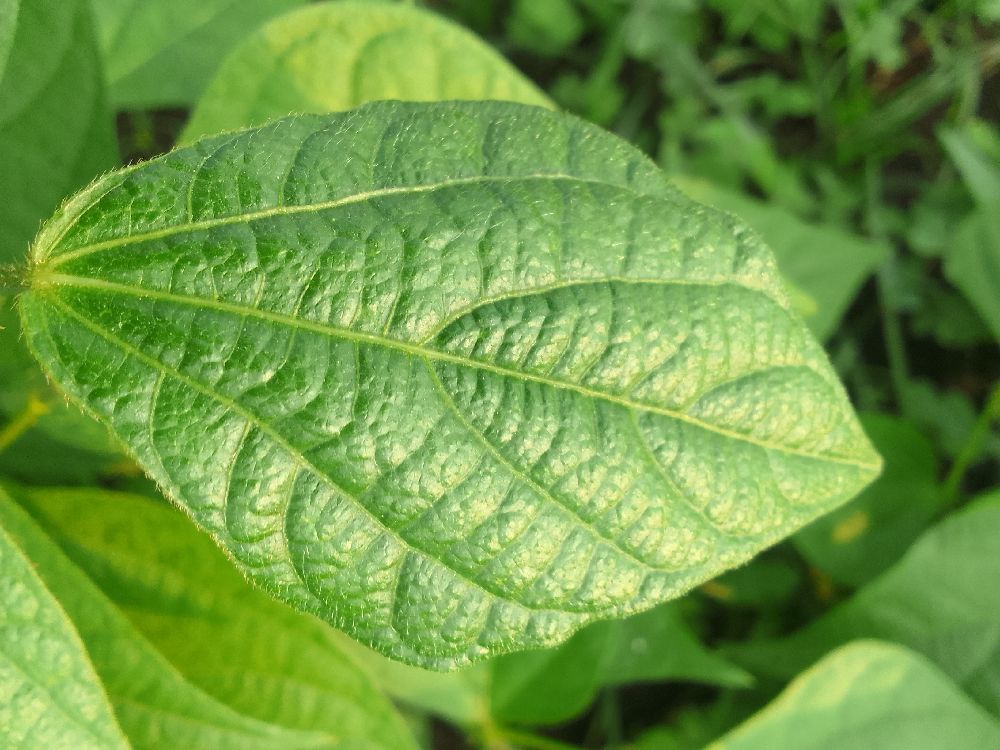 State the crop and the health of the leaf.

common bean, healthy
